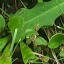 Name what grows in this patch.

structured weed
